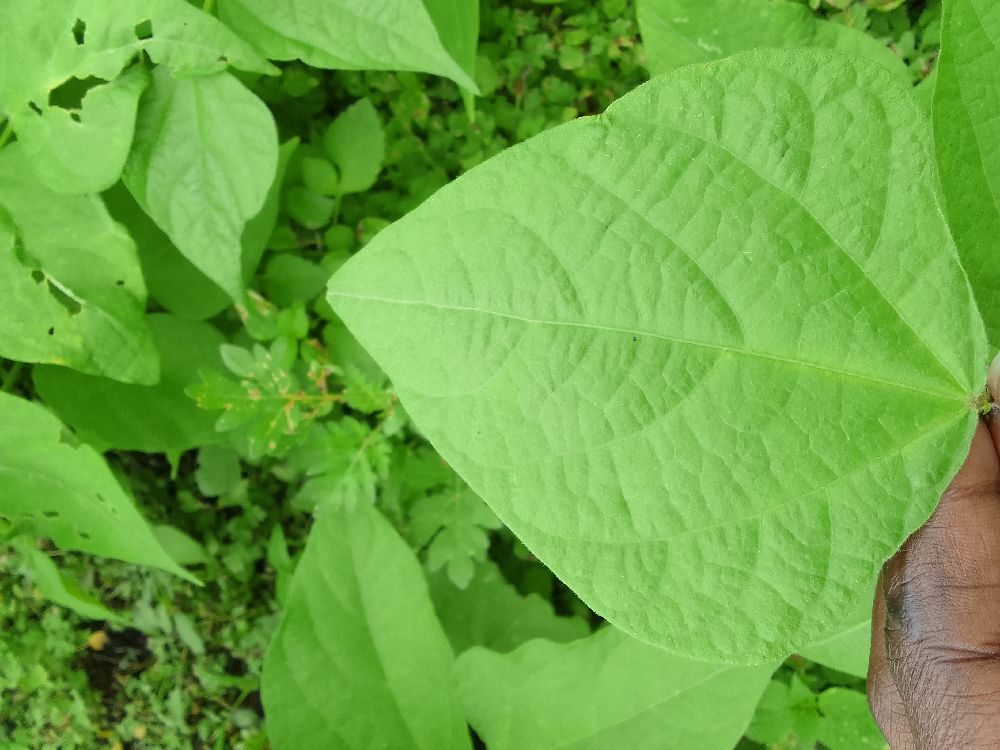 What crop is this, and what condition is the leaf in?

common bean, healthy
